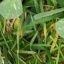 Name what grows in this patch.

unstructured weed
